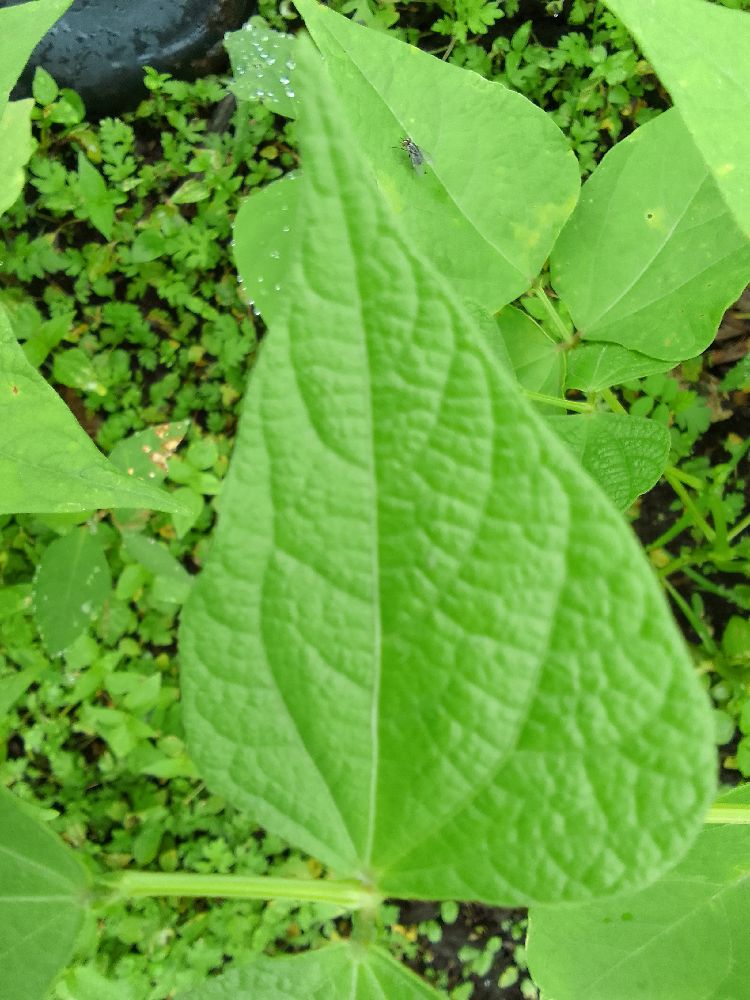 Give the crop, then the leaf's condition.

maize, healthy
